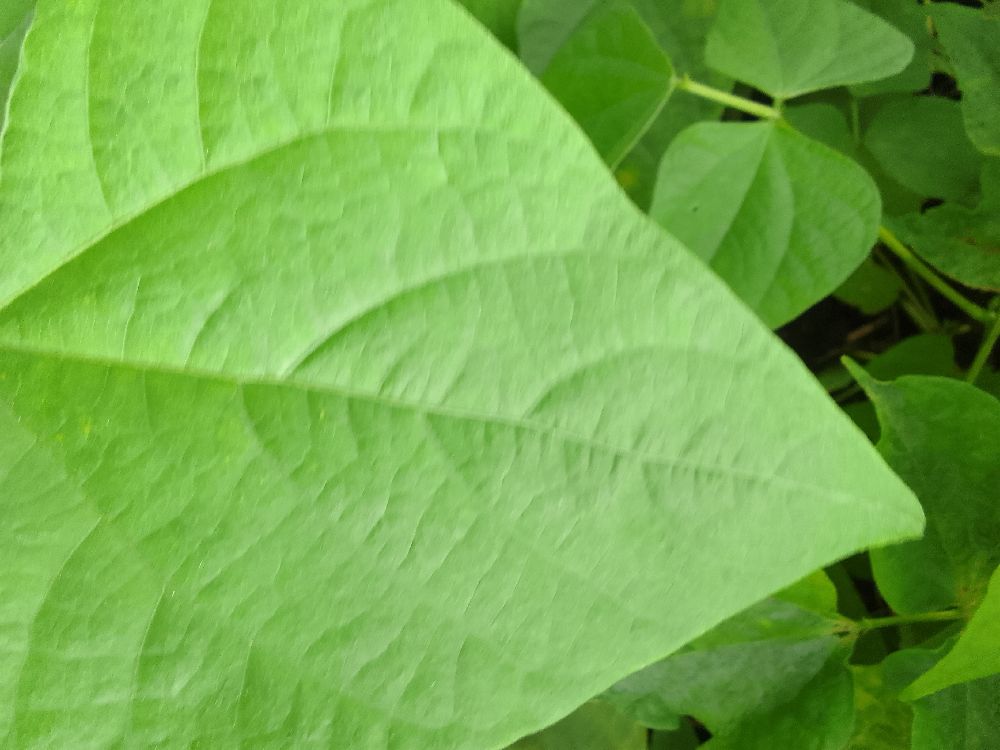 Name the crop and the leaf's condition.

common bean, healthy
